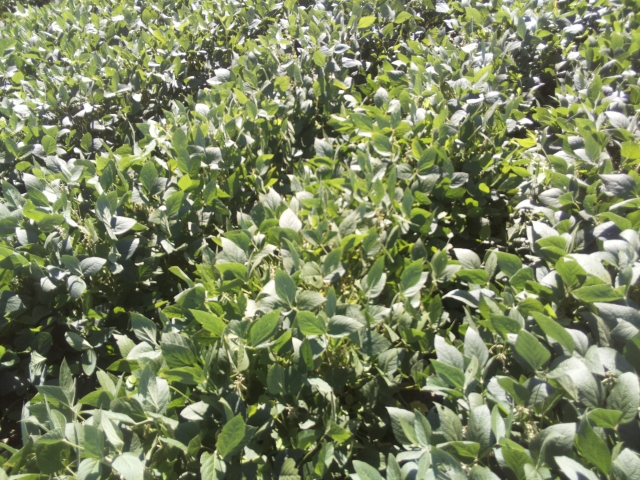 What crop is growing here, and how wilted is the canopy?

soybean, leaflets folding inward at secondary pulvinus with no turgor loss in leaflets or petioles
